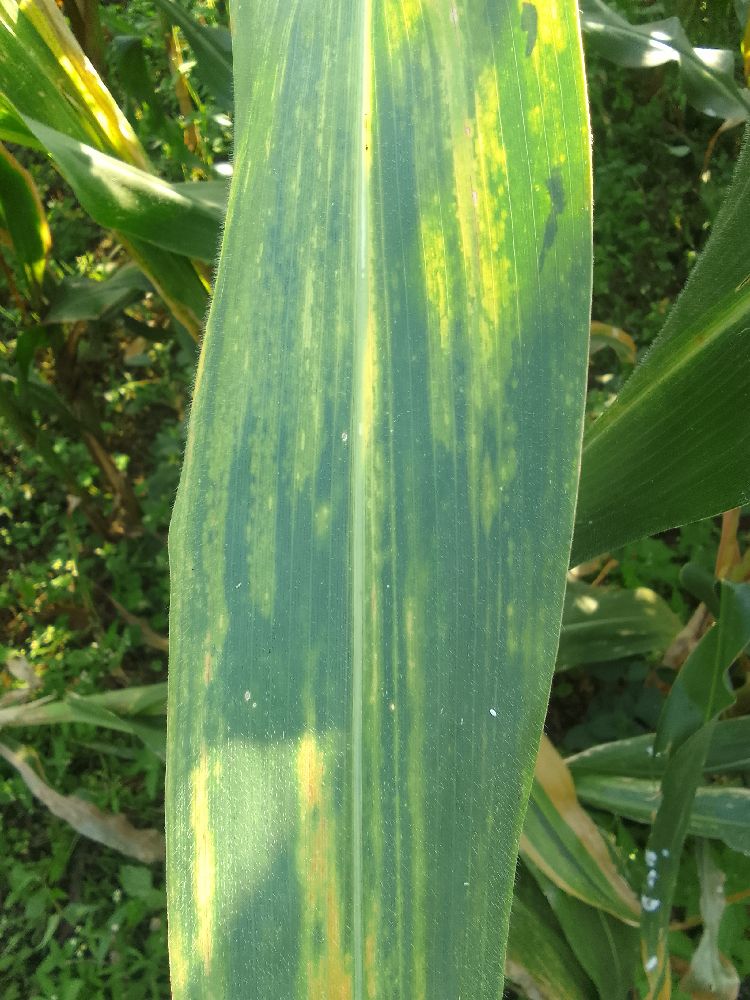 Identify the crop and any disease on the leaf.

maize, maize lethal necrosis
